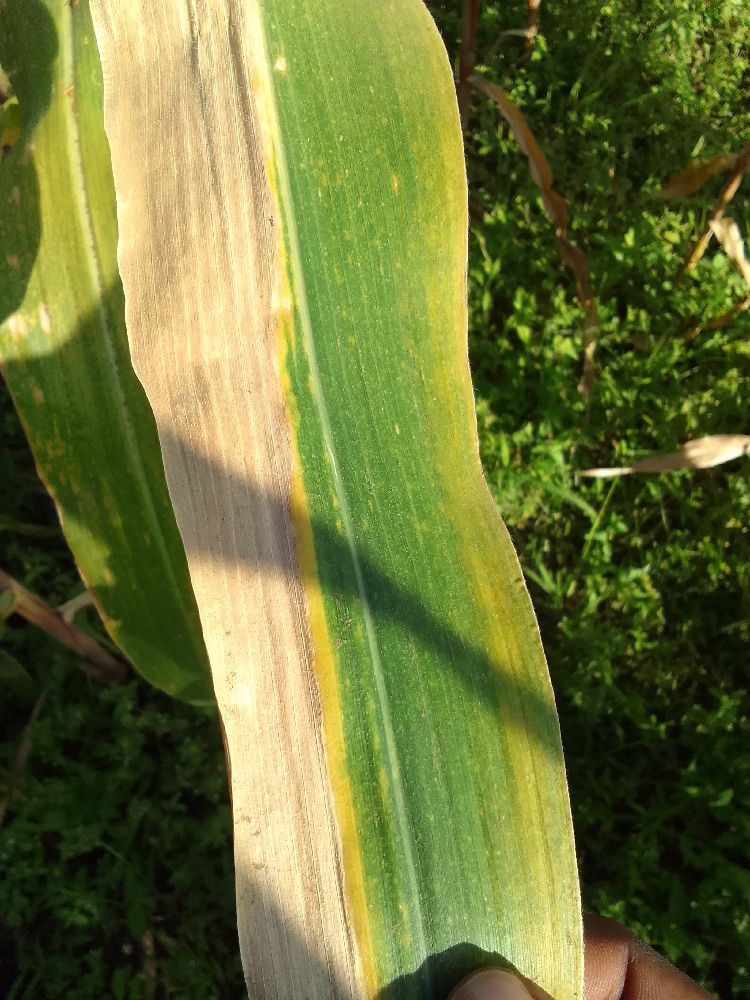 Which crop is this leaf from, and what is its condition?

maize, maize lethal necrosis
